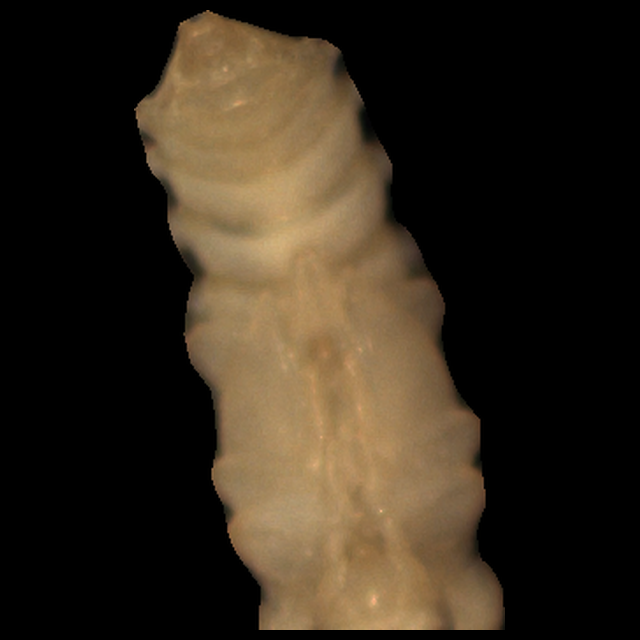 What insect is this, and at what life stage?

mealworm pupa
